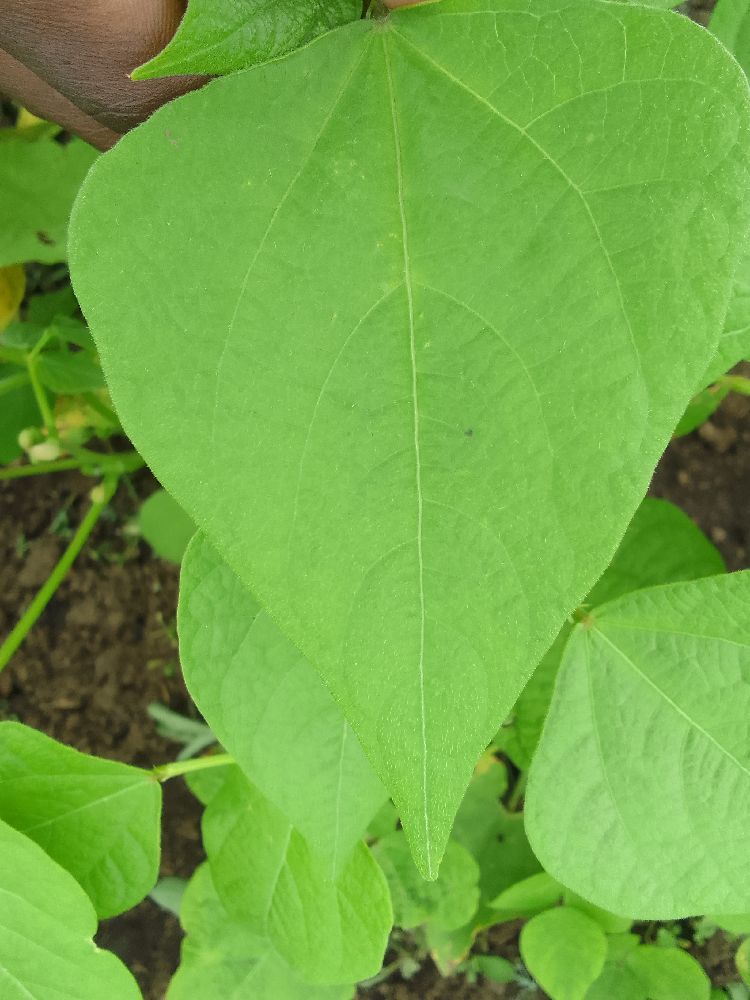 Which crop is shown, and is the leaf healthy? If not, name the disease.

common bean, healthy
